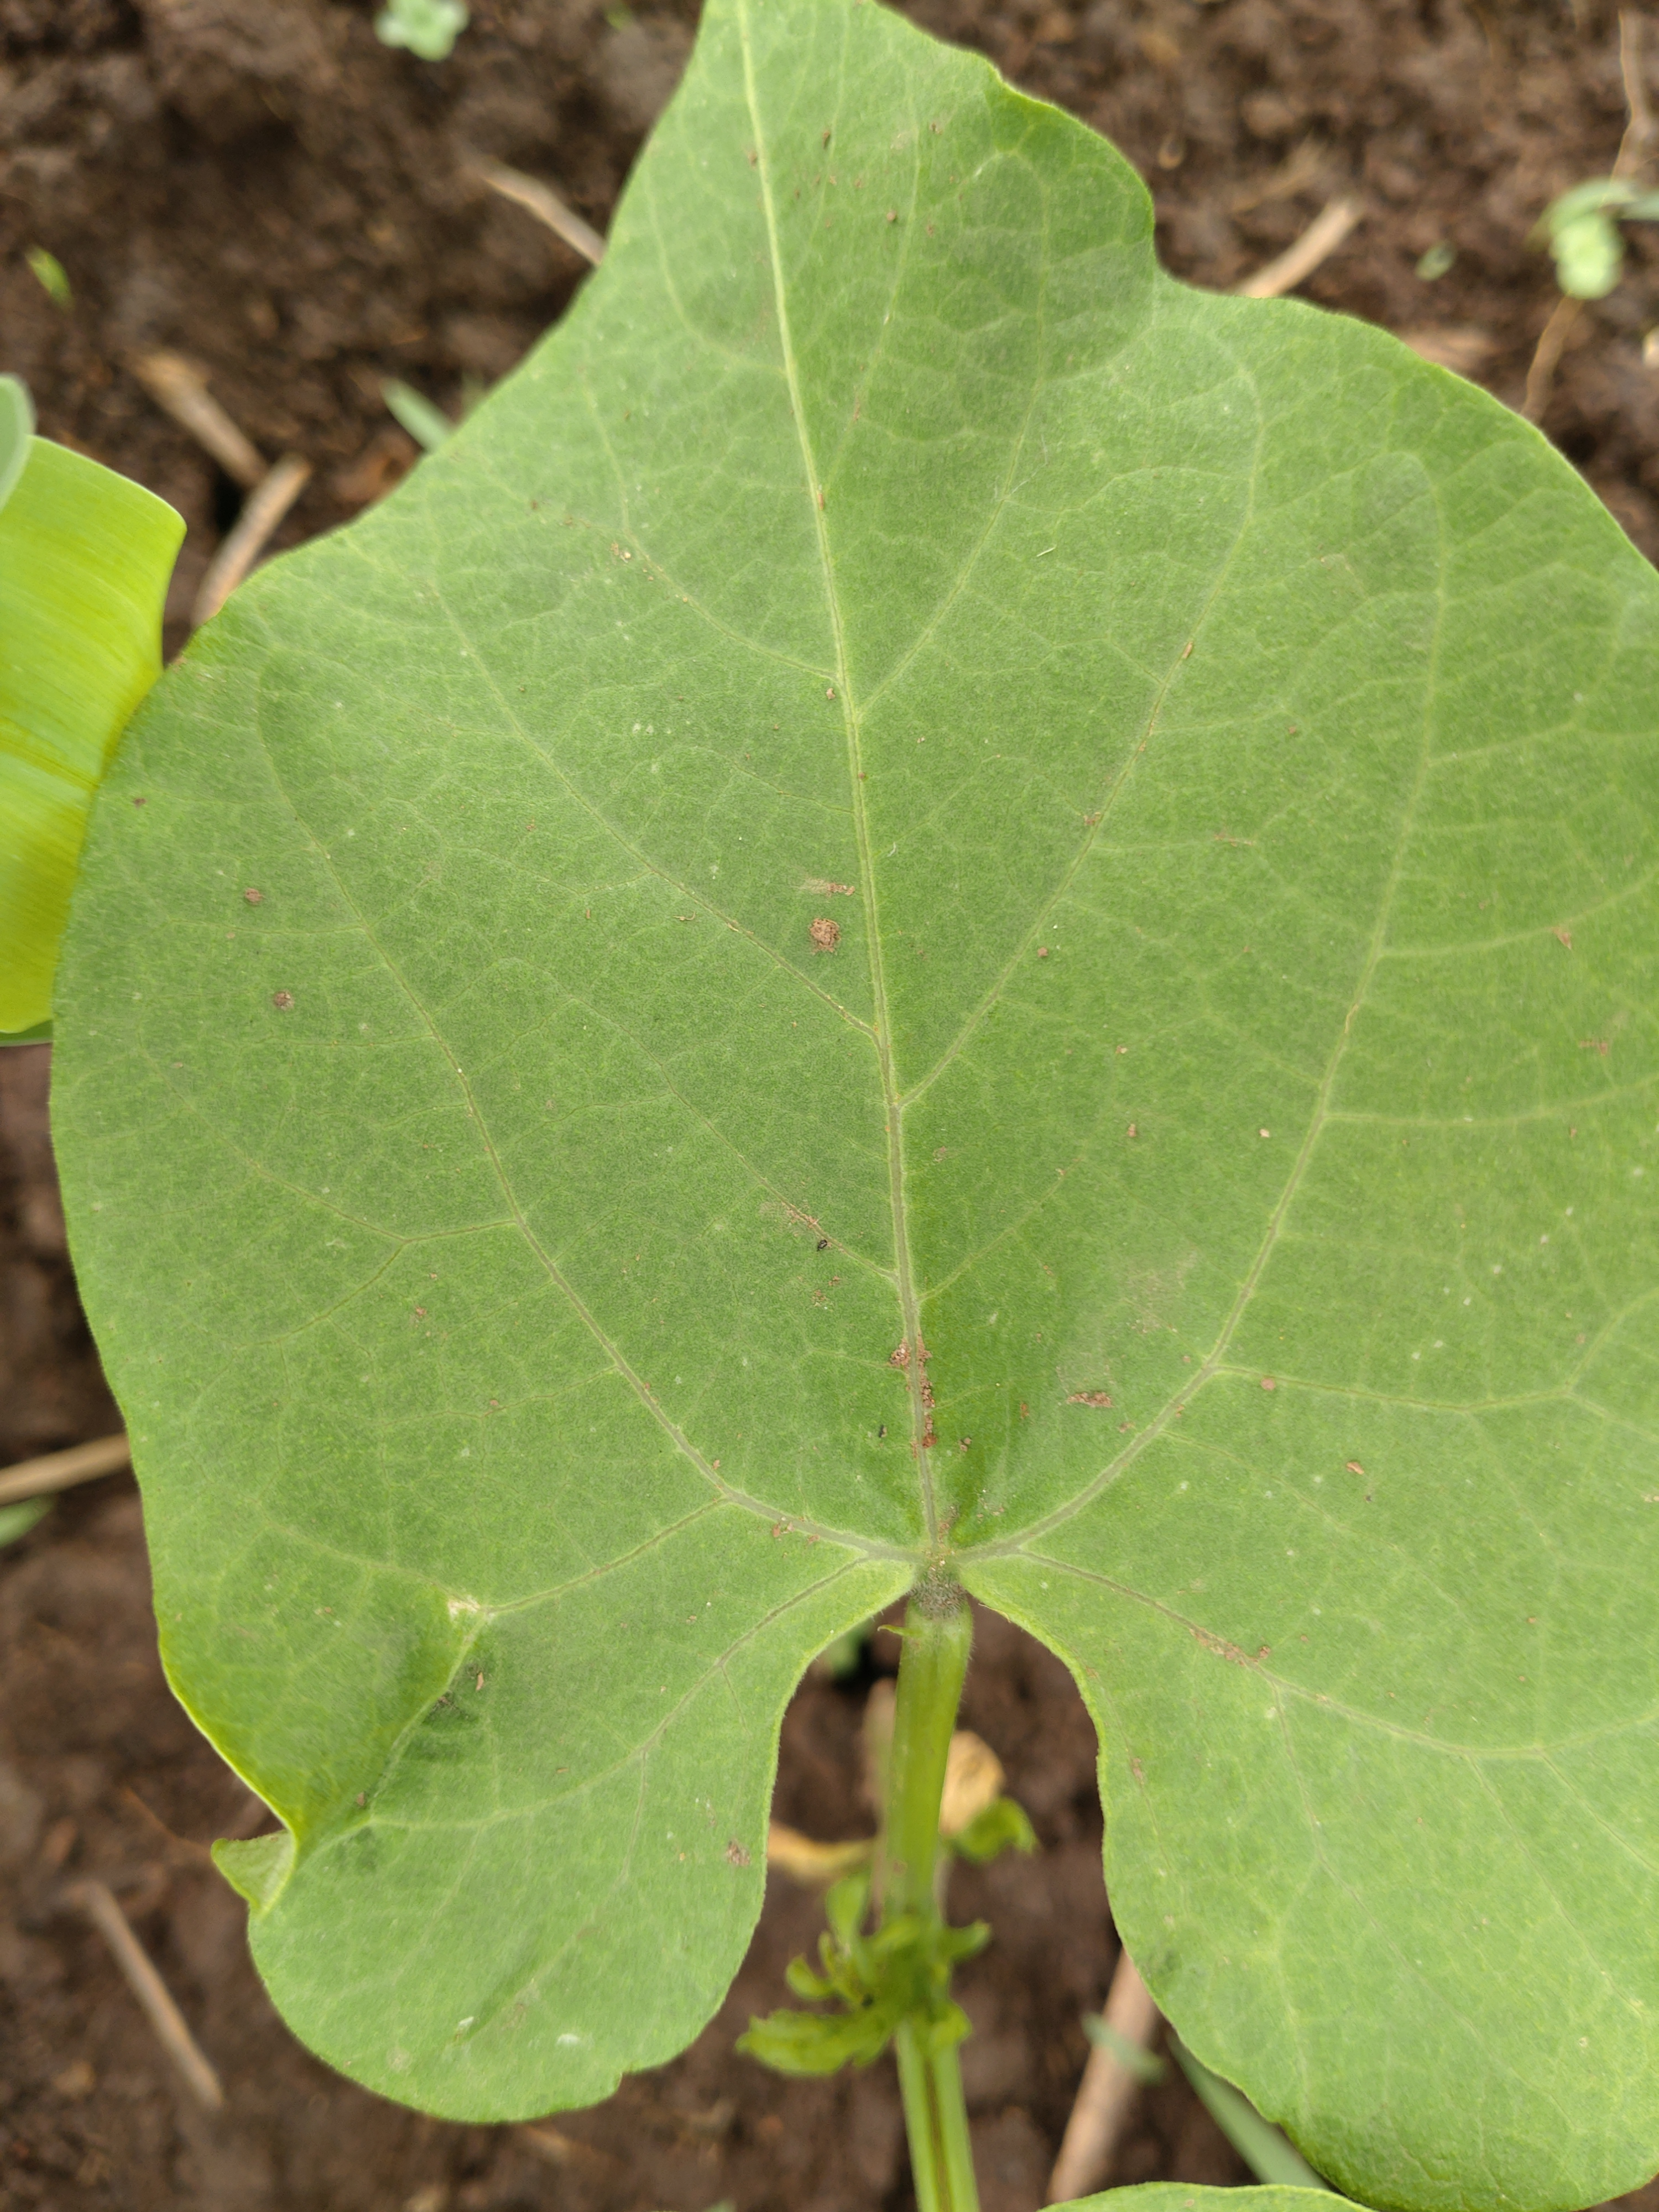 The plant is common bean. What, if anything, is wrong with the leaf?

healthy
